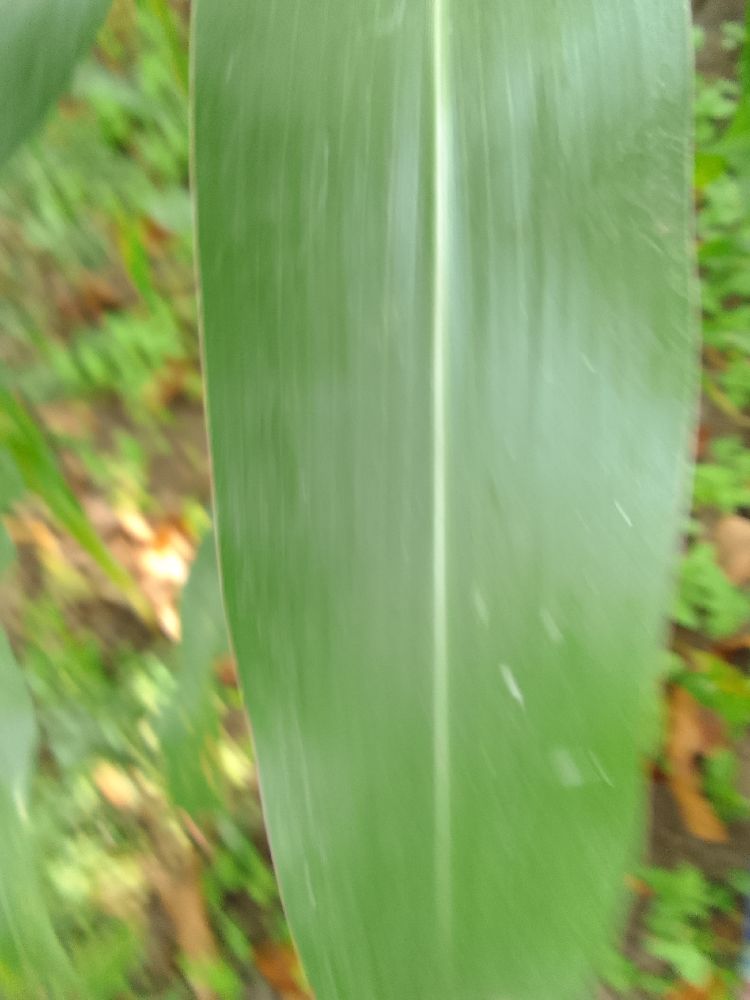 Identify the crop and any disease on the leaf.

maize, healthy
